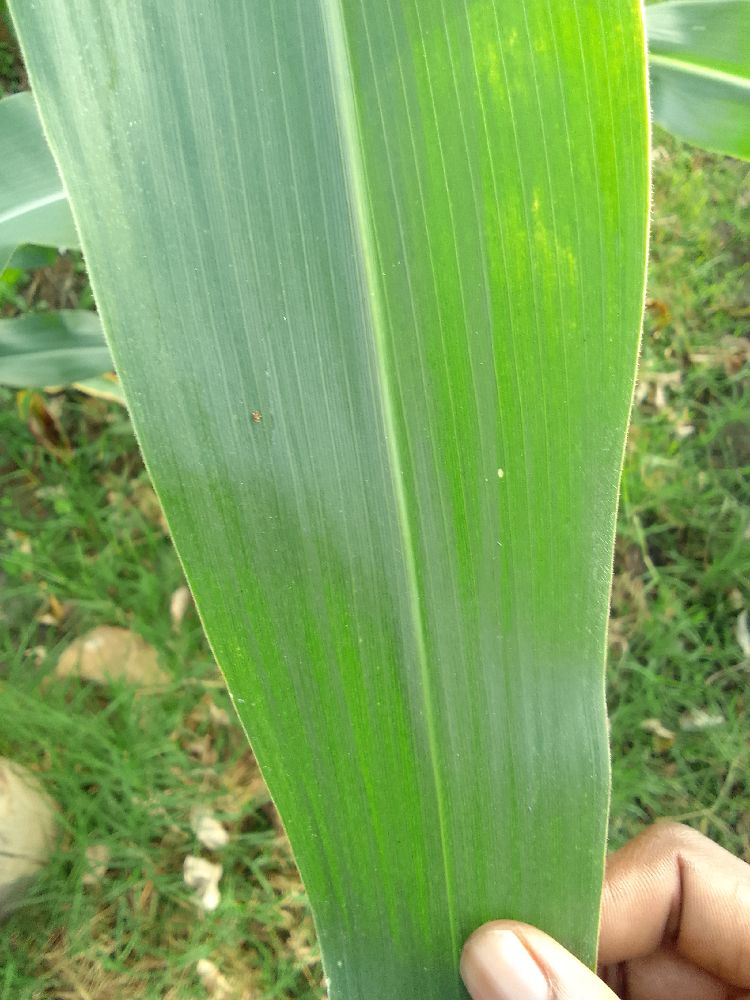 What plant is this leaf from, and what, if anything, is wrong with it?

maize, healthy
